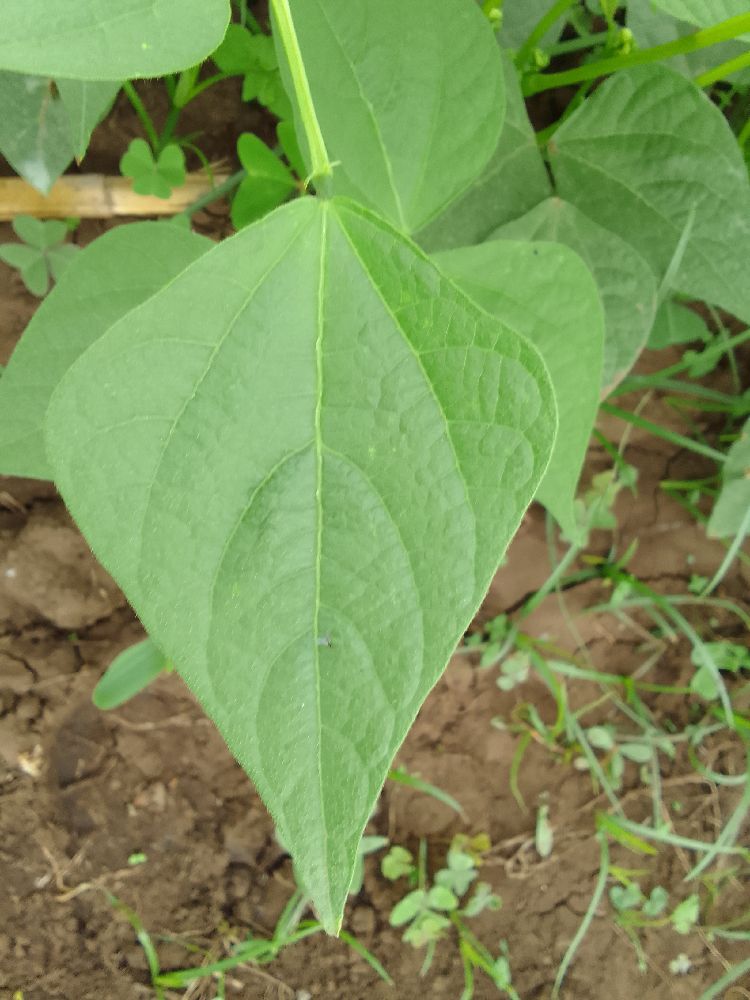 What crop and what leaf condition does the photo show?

common bean, healthy
